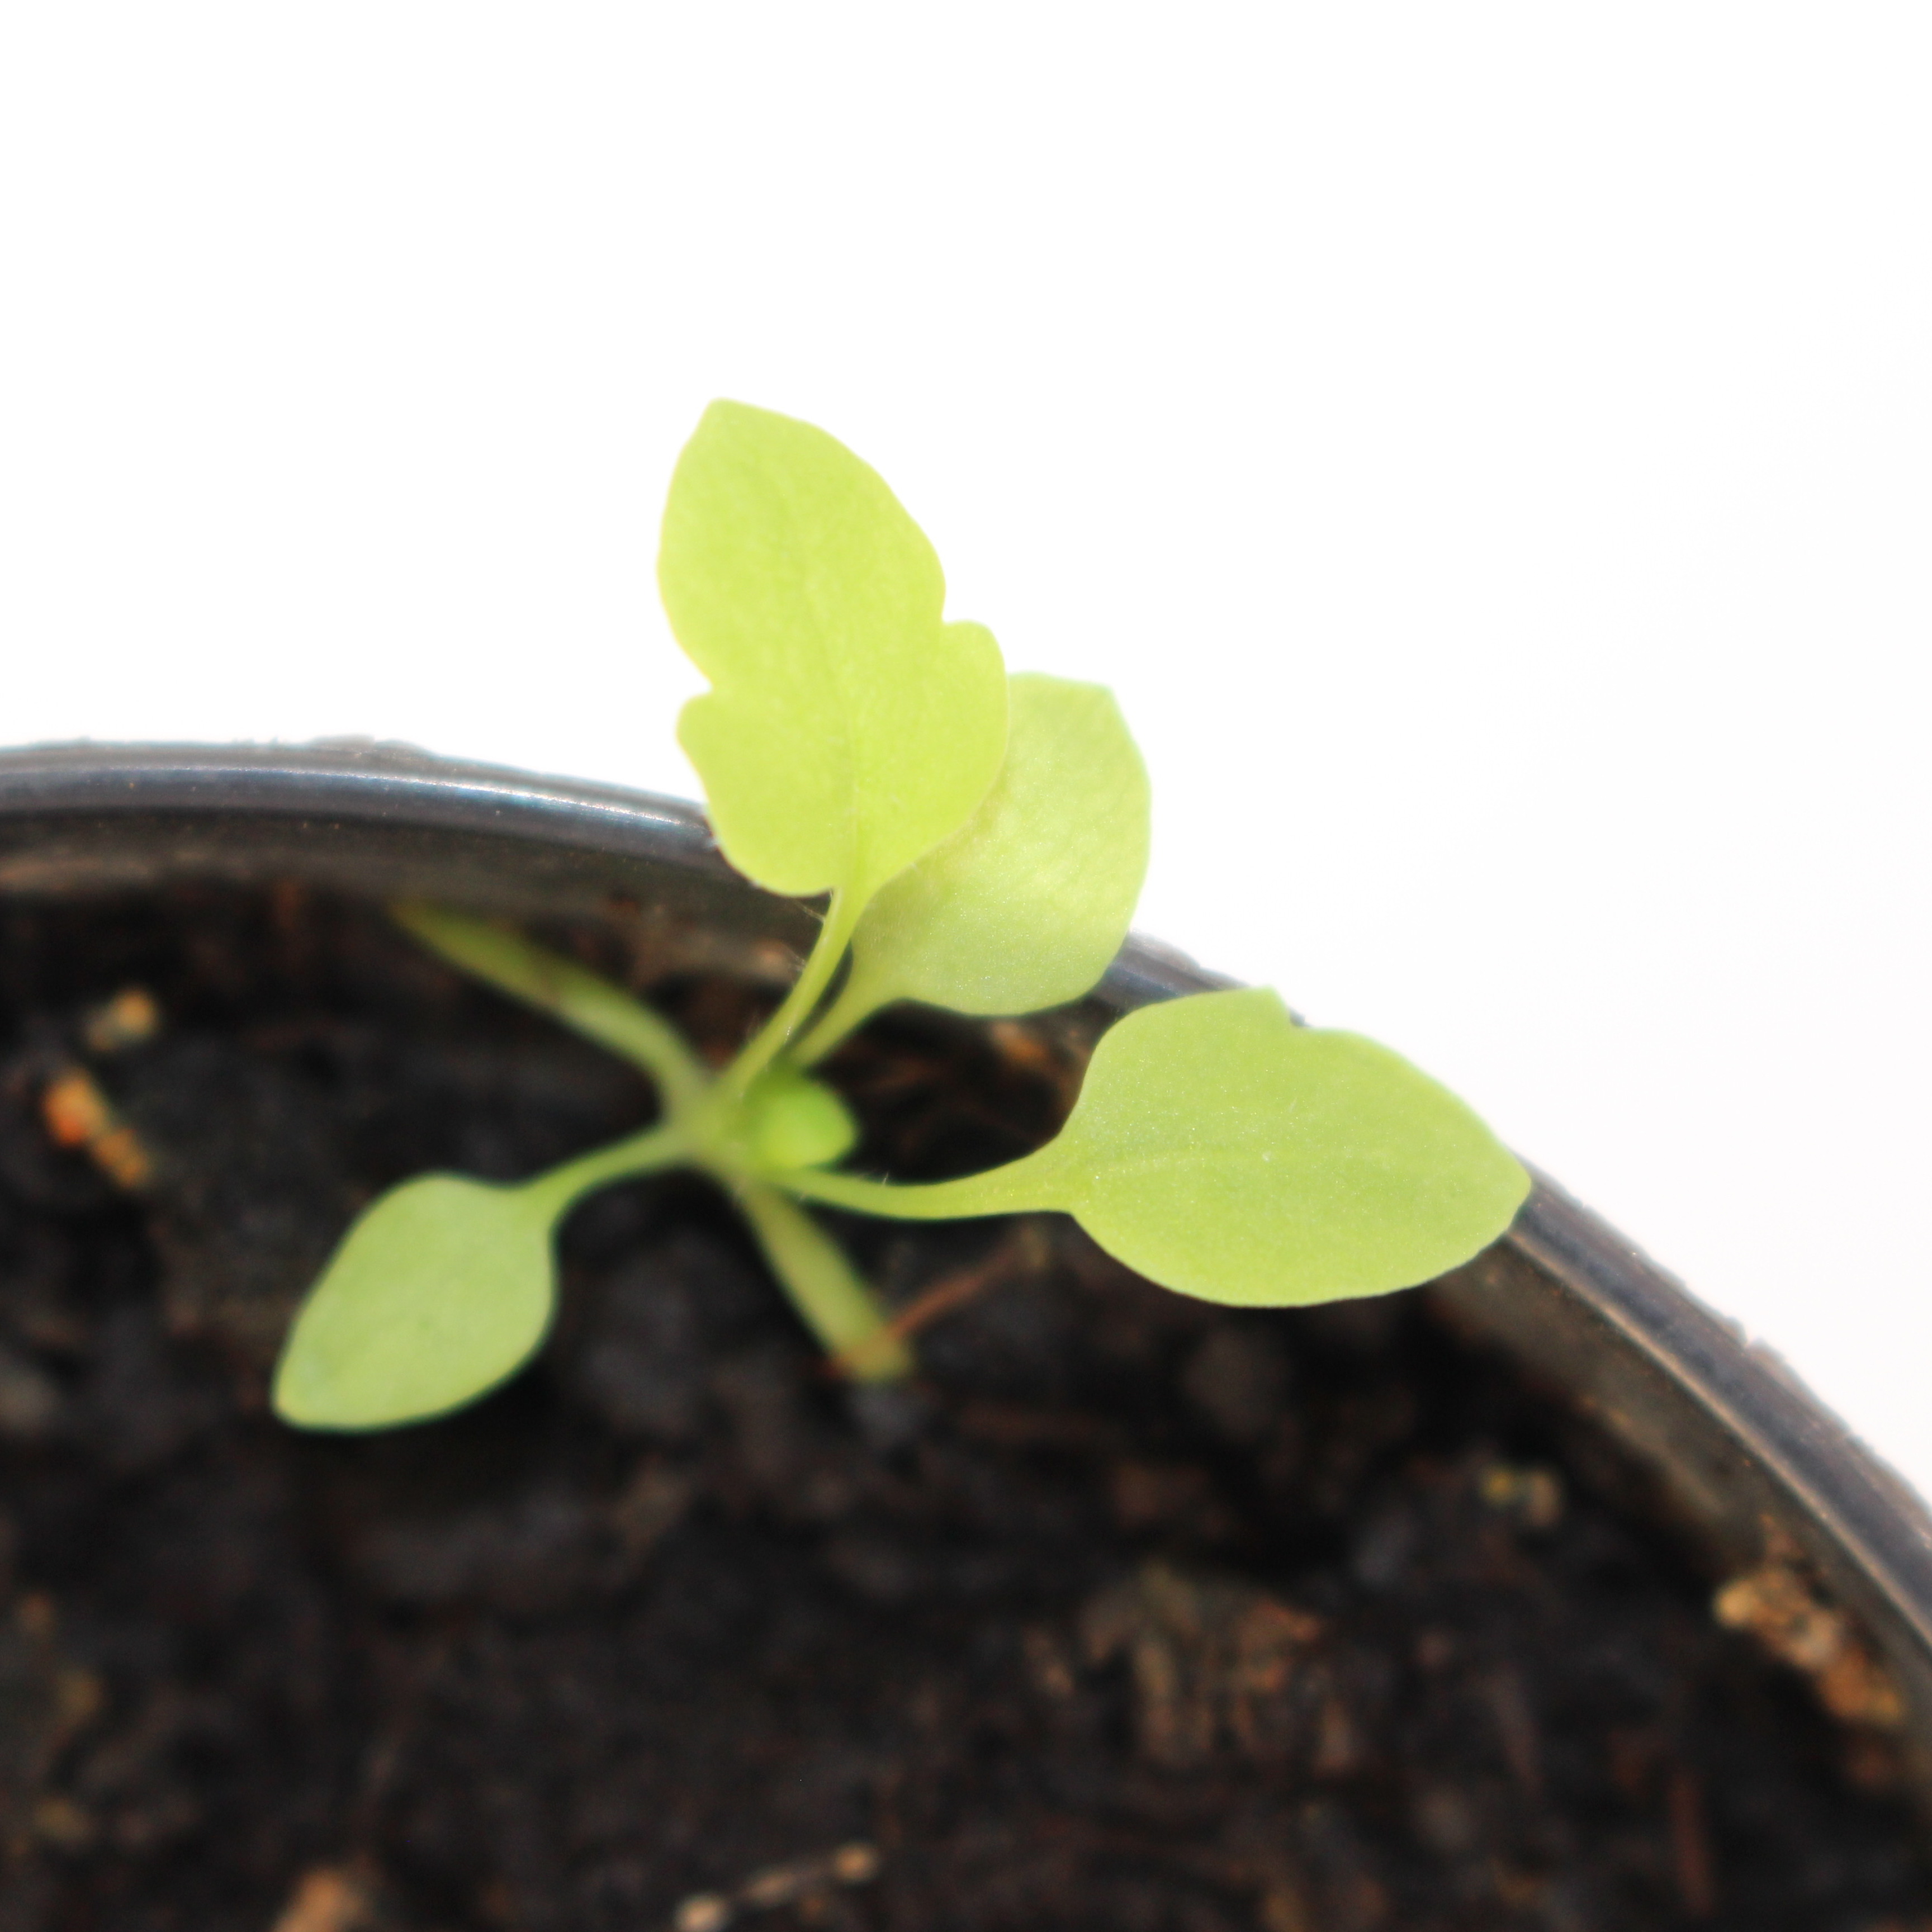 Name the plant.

Papaver rhoeas
